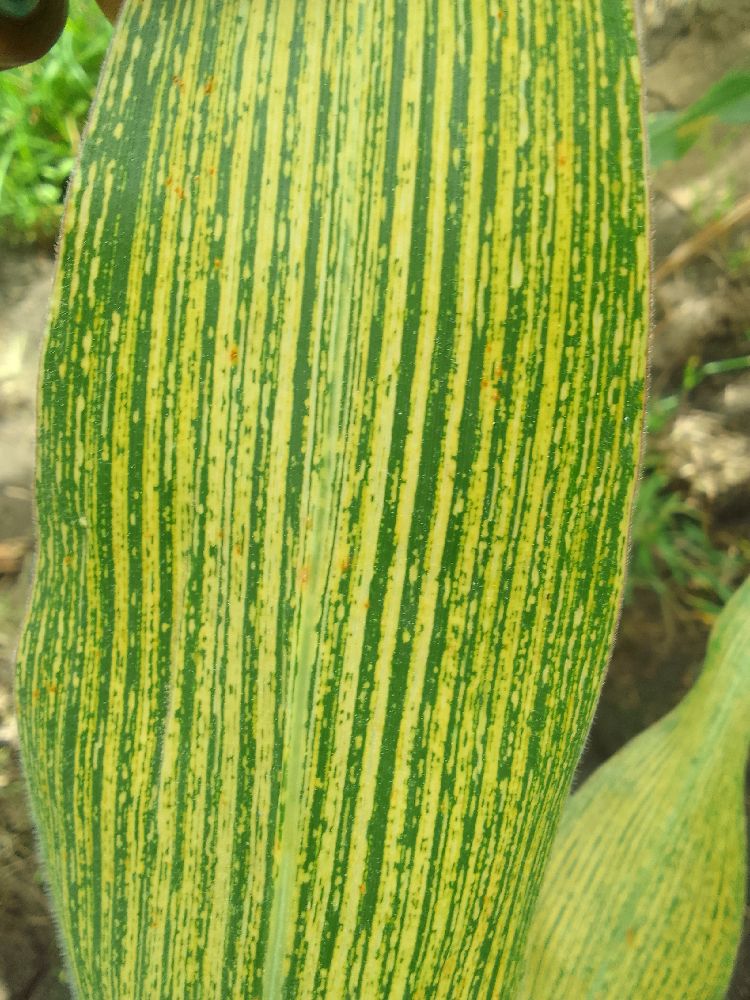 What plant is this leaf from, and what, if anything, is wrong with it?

maize, maize streak virus
